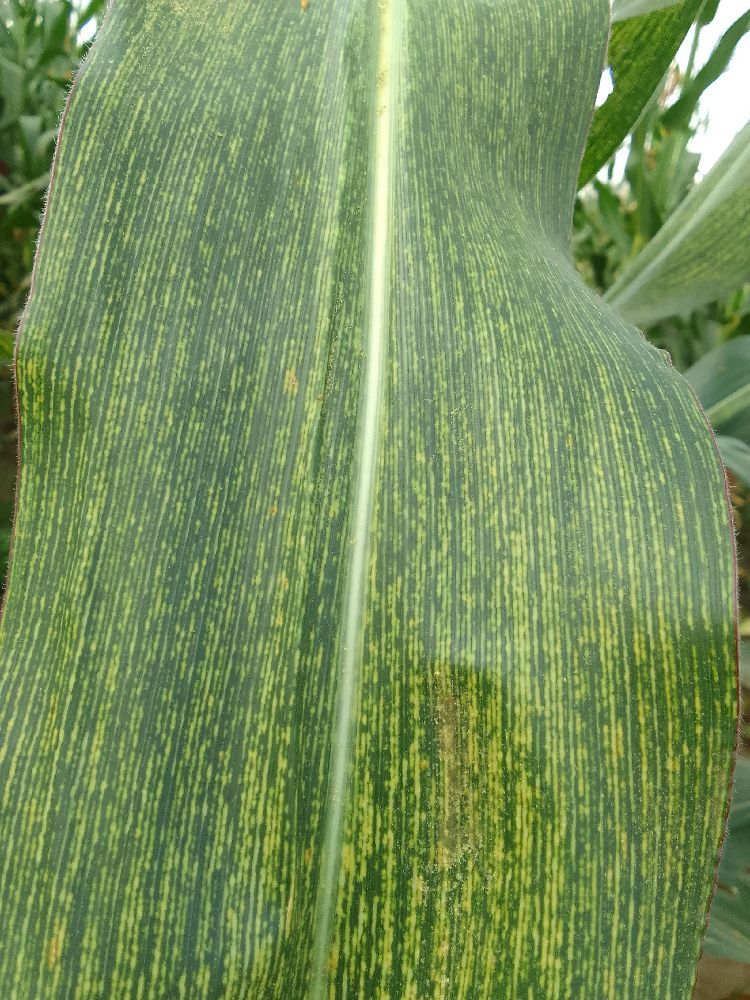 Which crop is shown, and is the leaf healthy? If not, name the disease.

maize, maize streak virus
